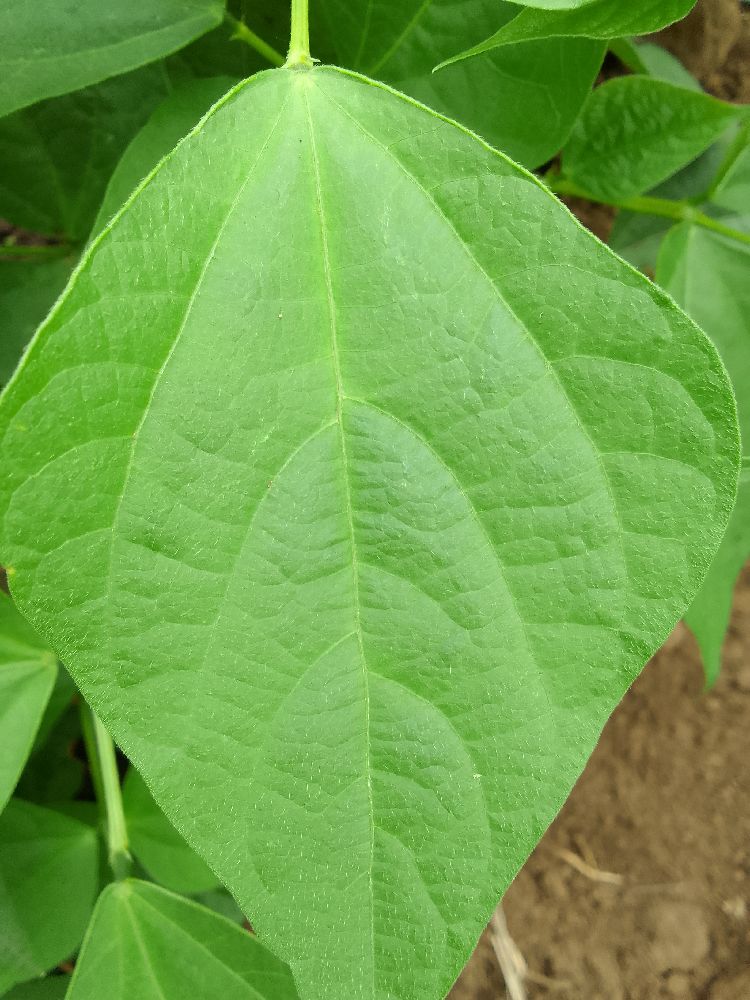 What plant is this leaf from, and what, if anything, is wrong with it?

common bean, healthy
